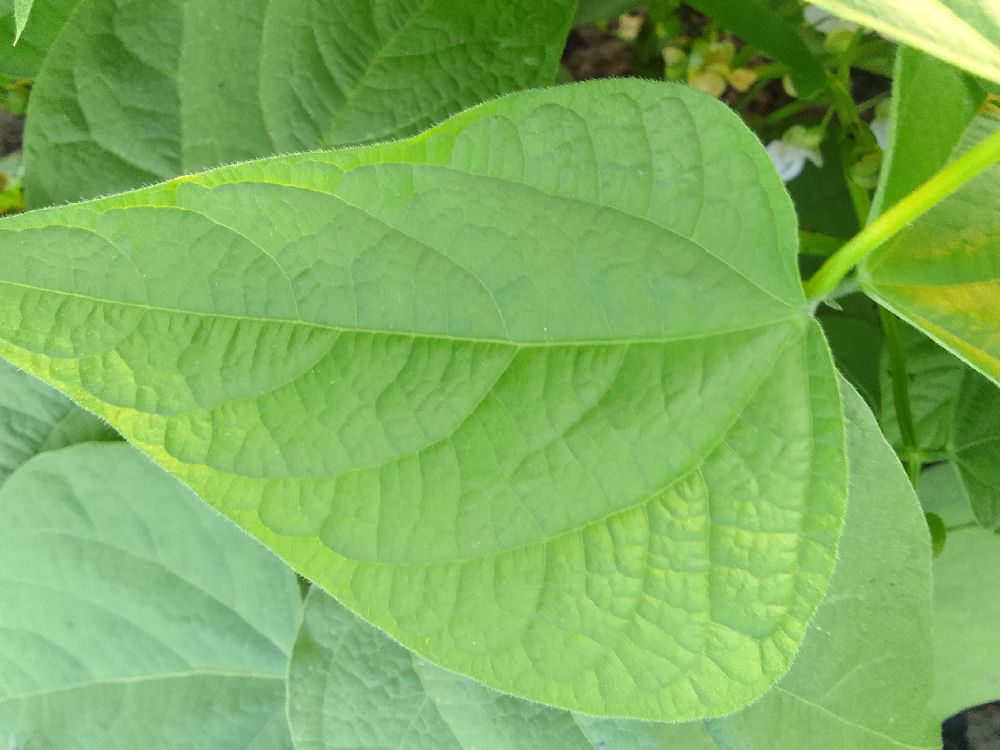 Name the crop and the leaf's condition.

common bean, healthy
